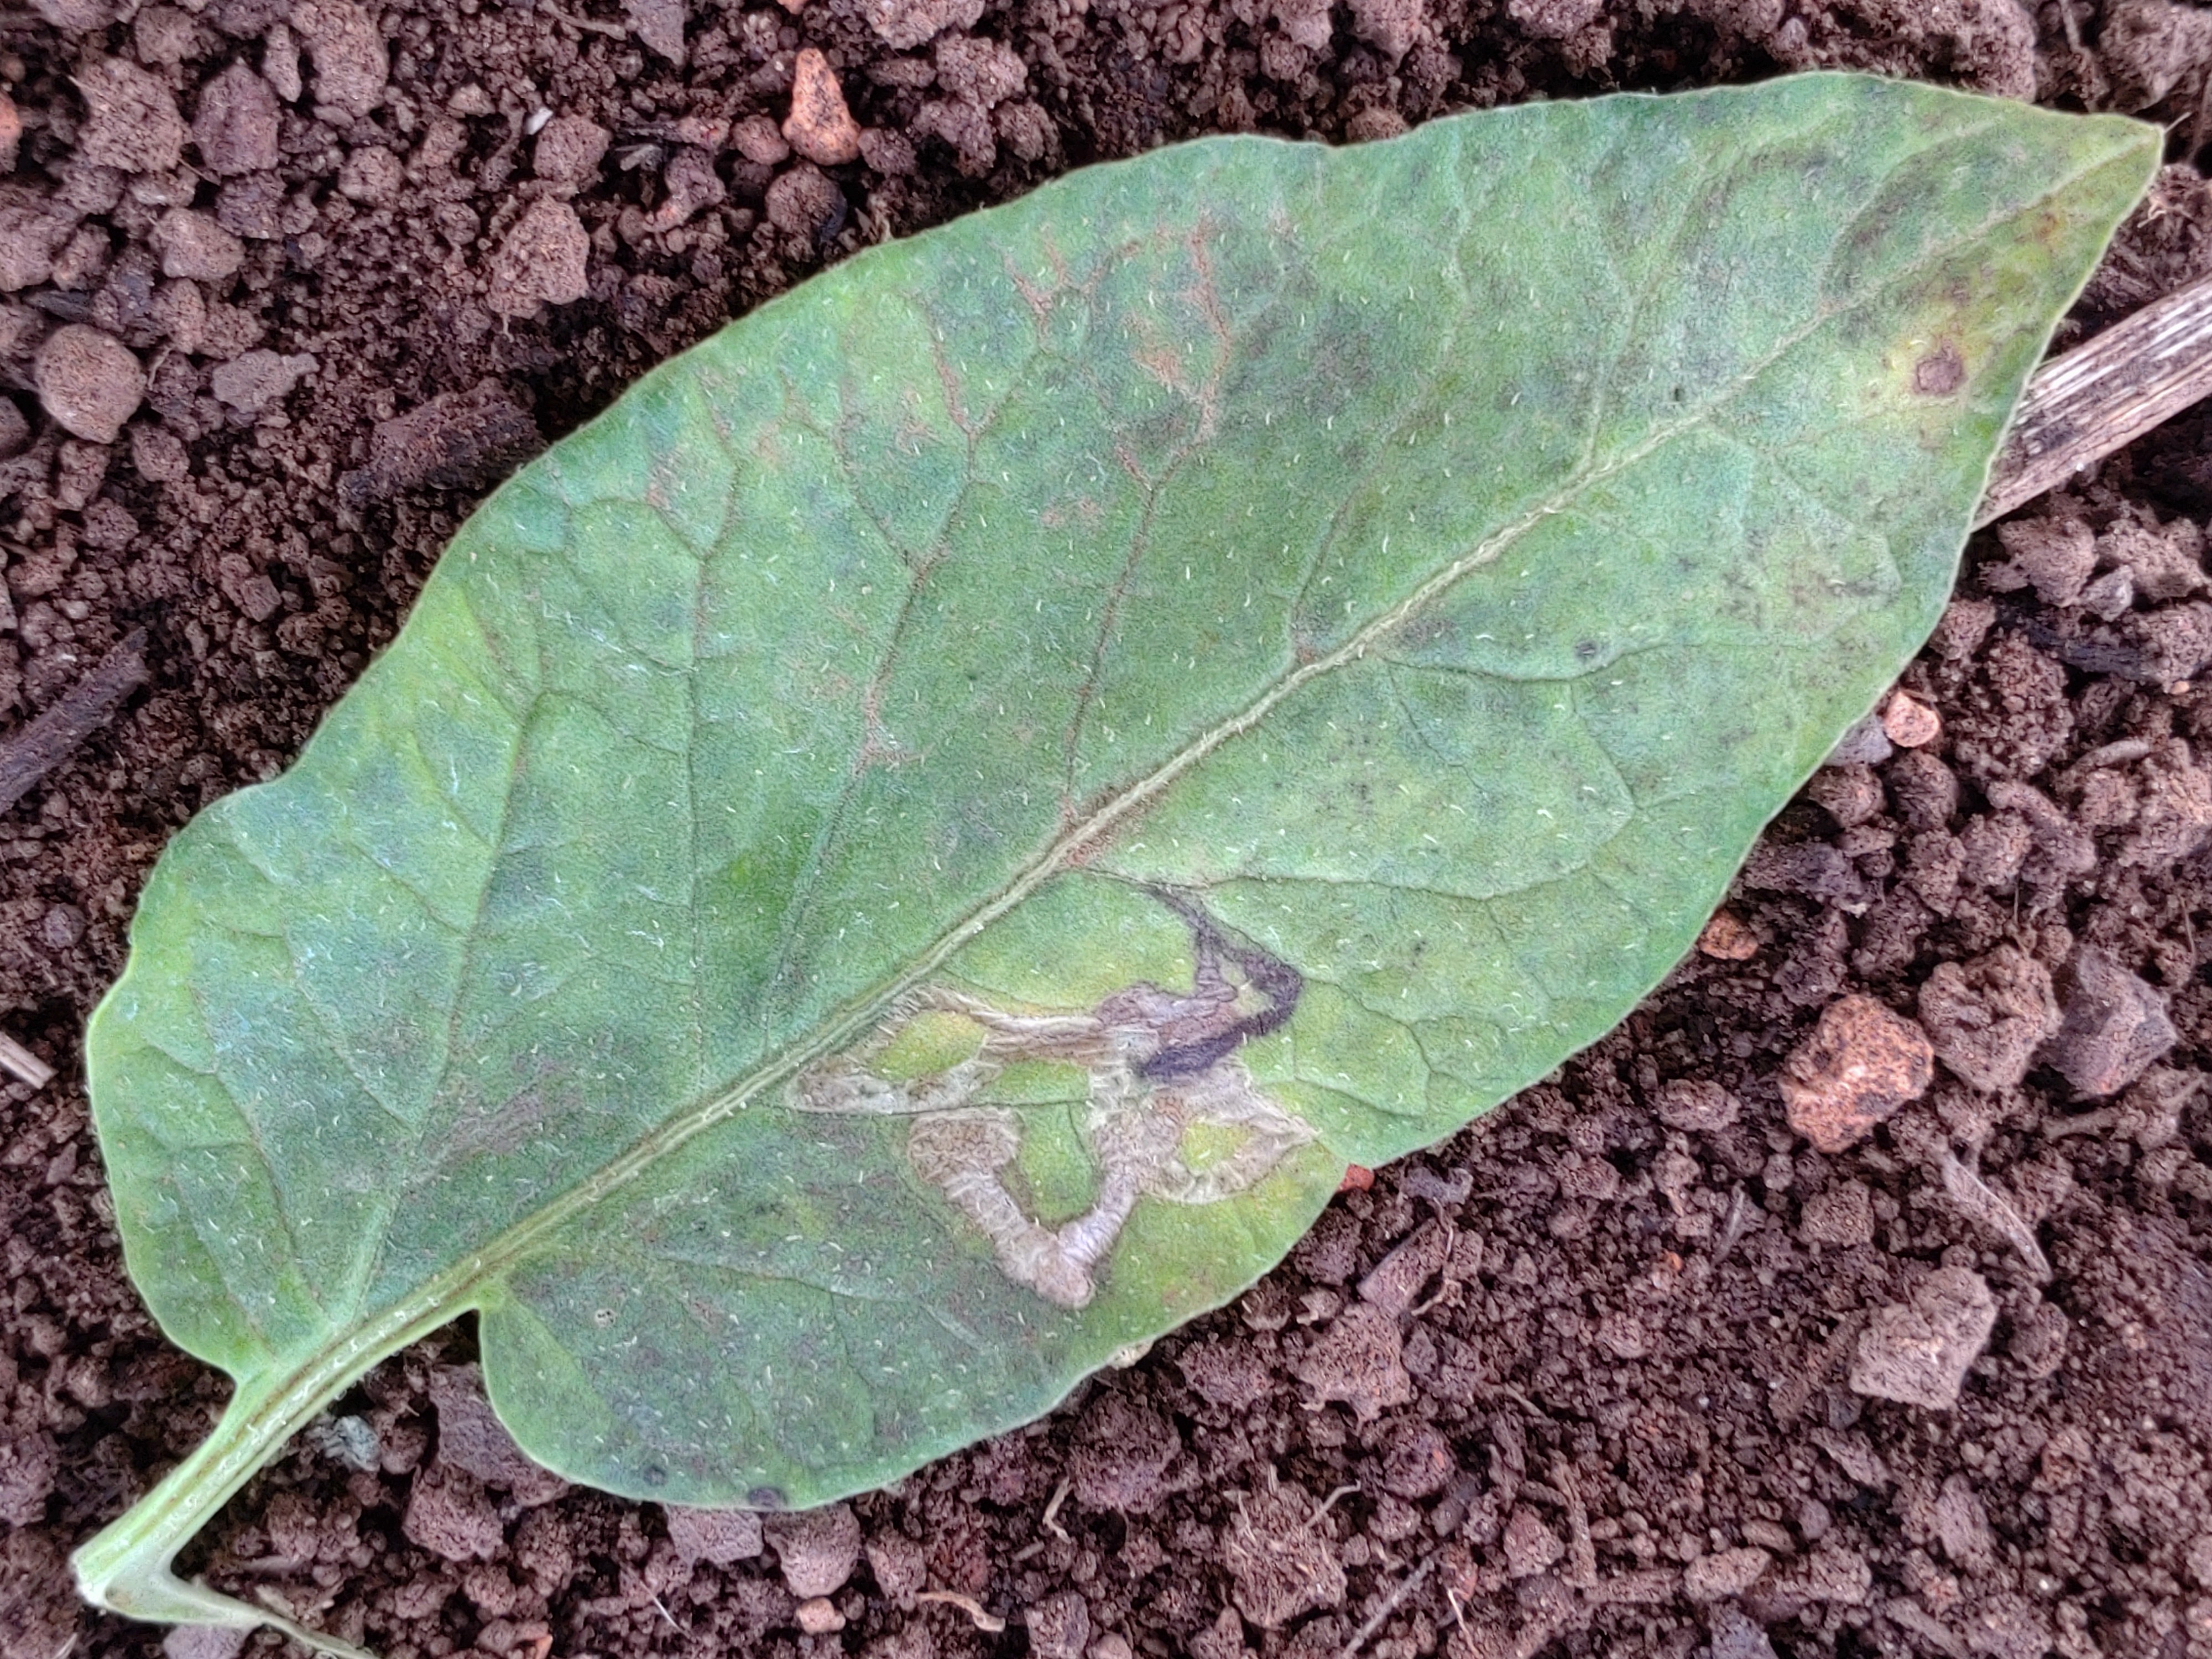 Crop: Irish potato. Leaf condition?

late blight
